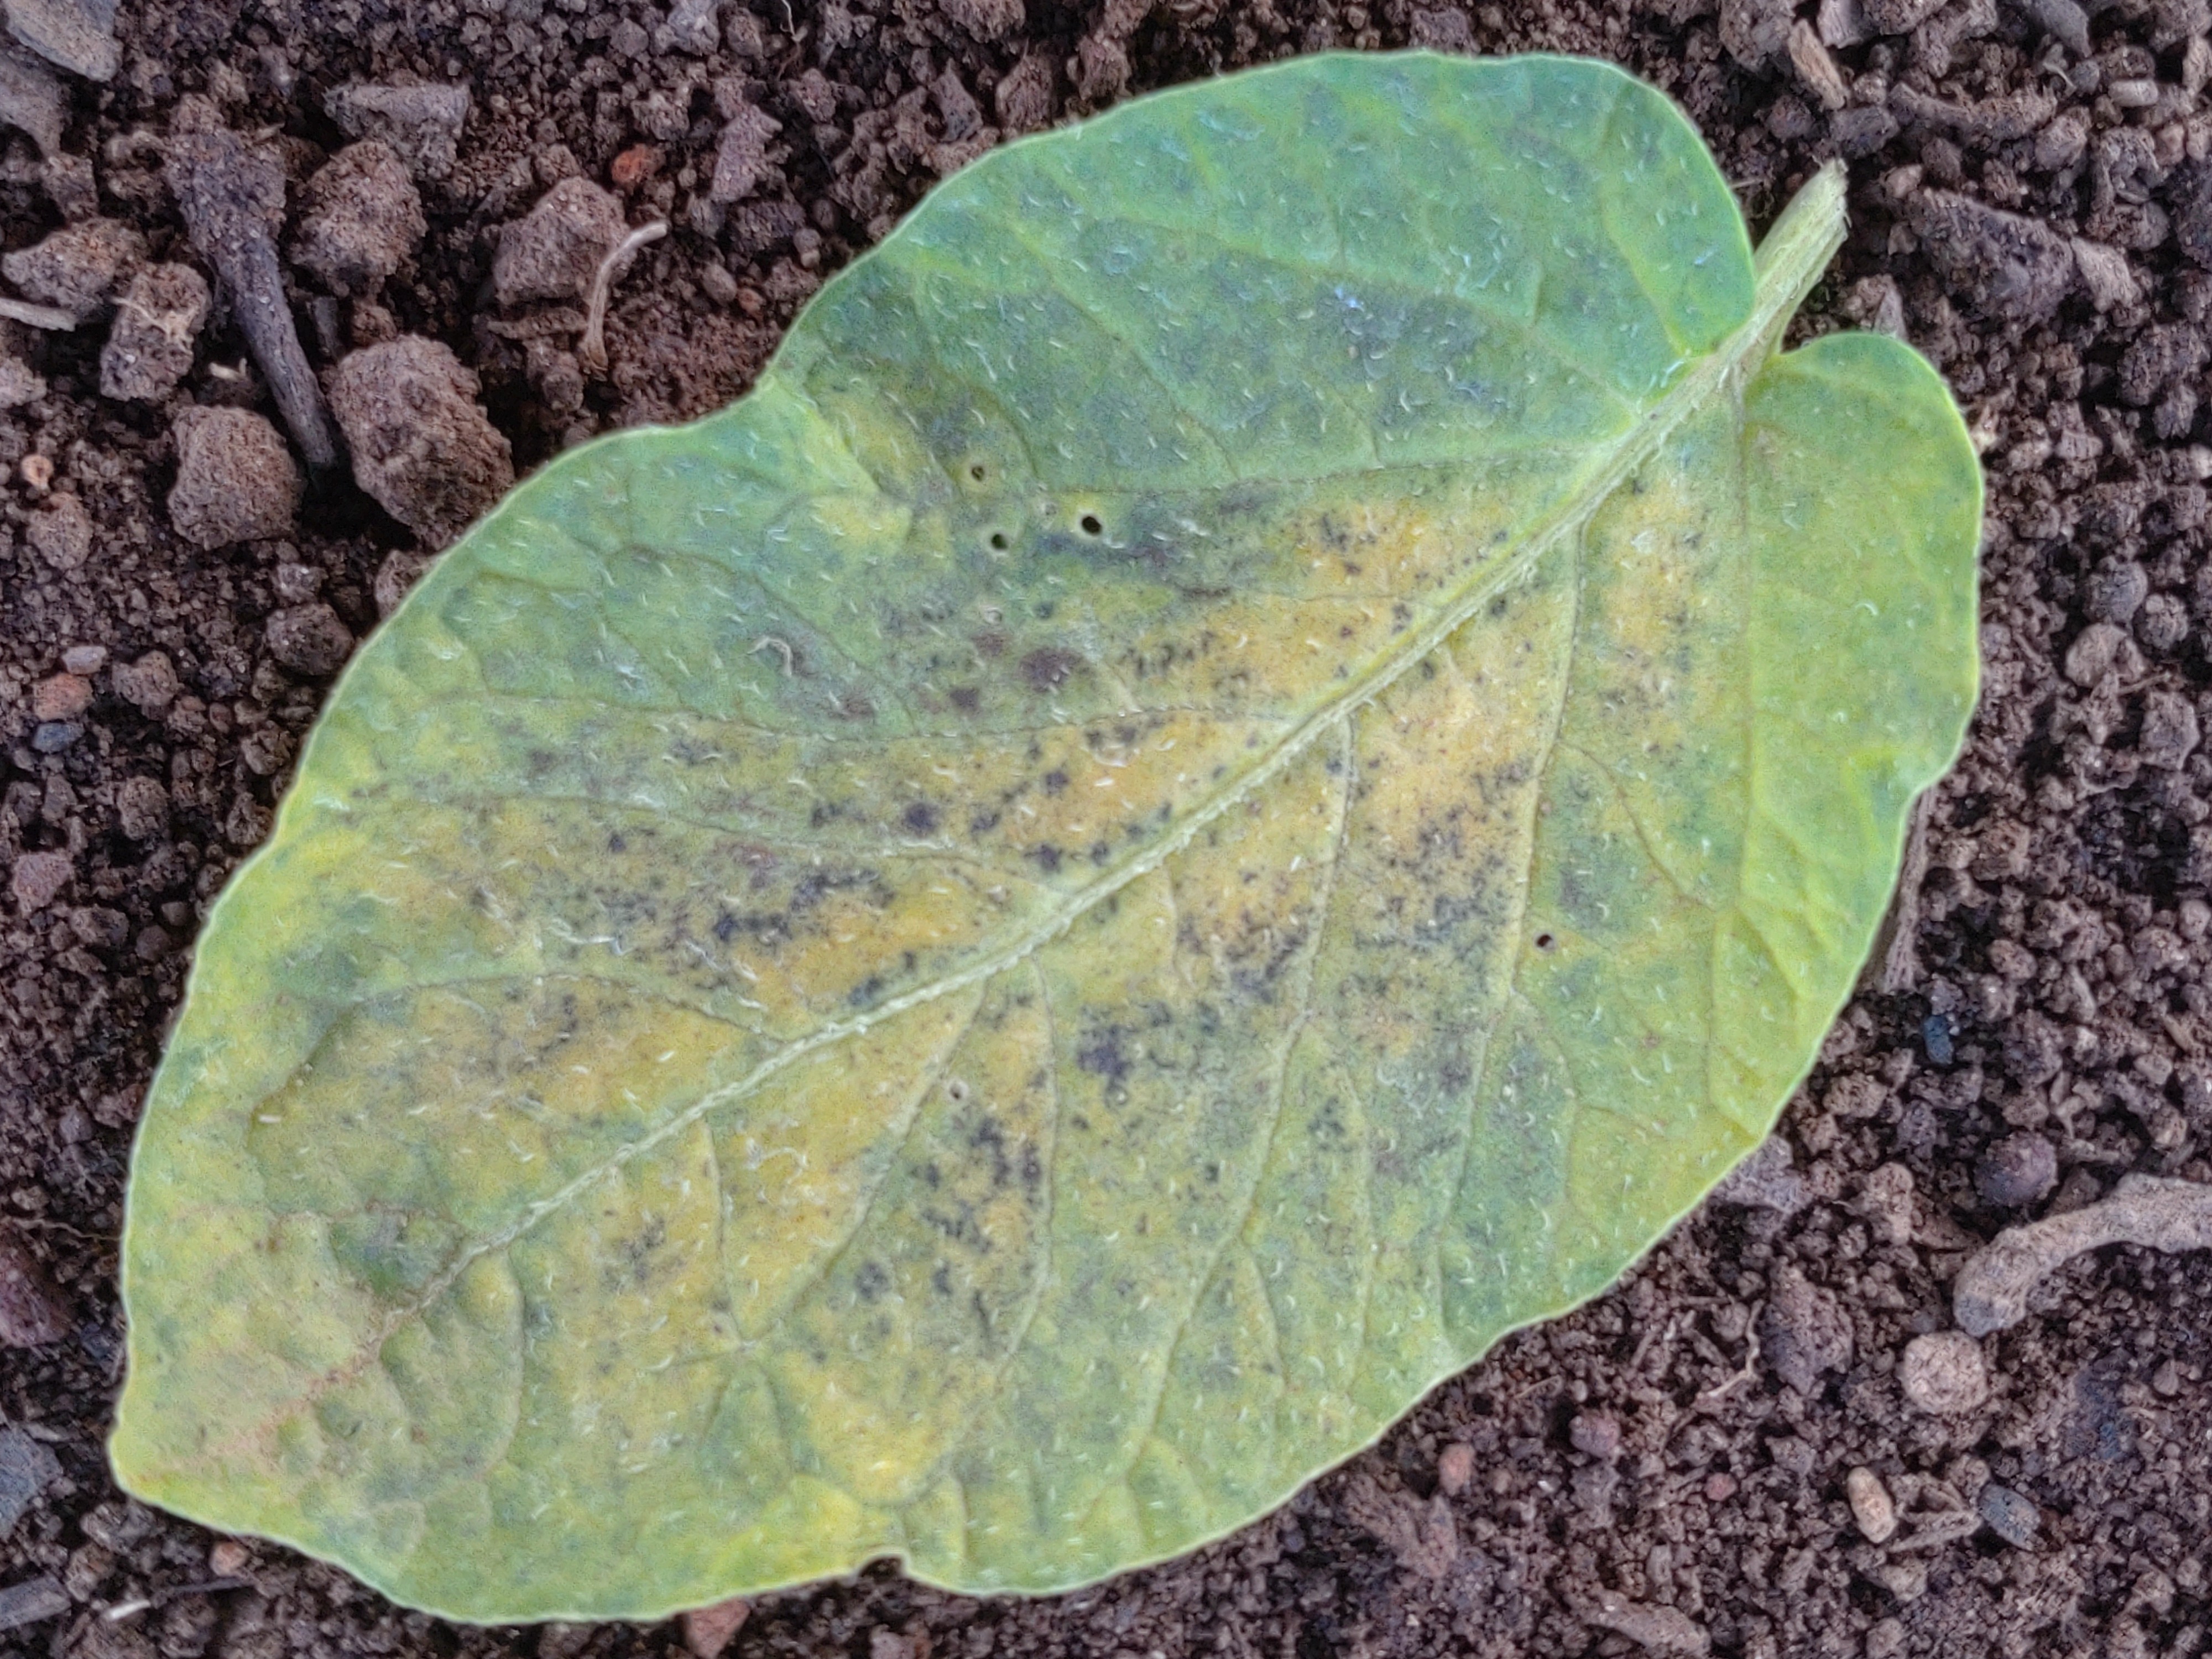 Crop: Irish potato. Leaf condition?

late blight
